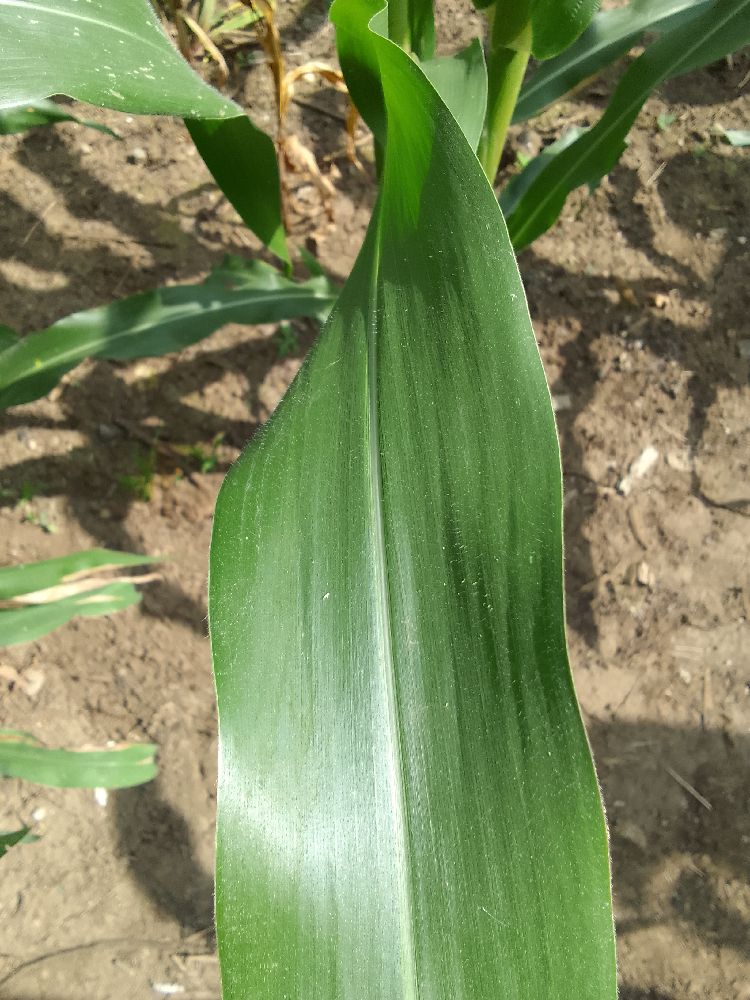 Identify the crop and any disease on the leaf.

maize, healthy
